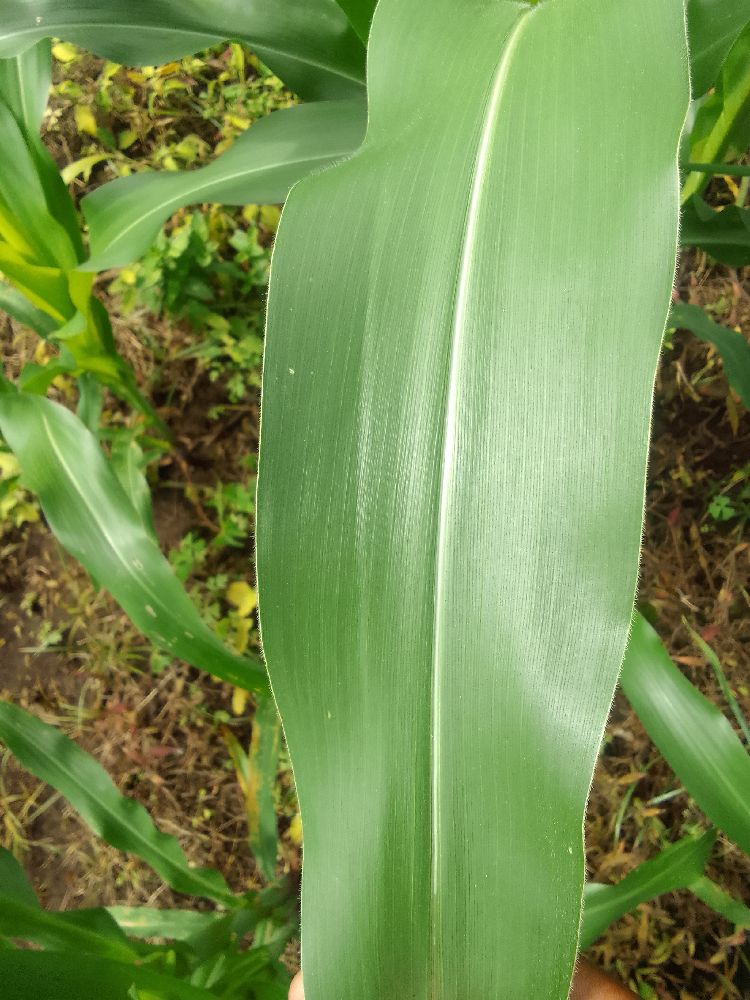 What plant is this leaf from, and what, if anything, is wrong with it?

maize, healthy
